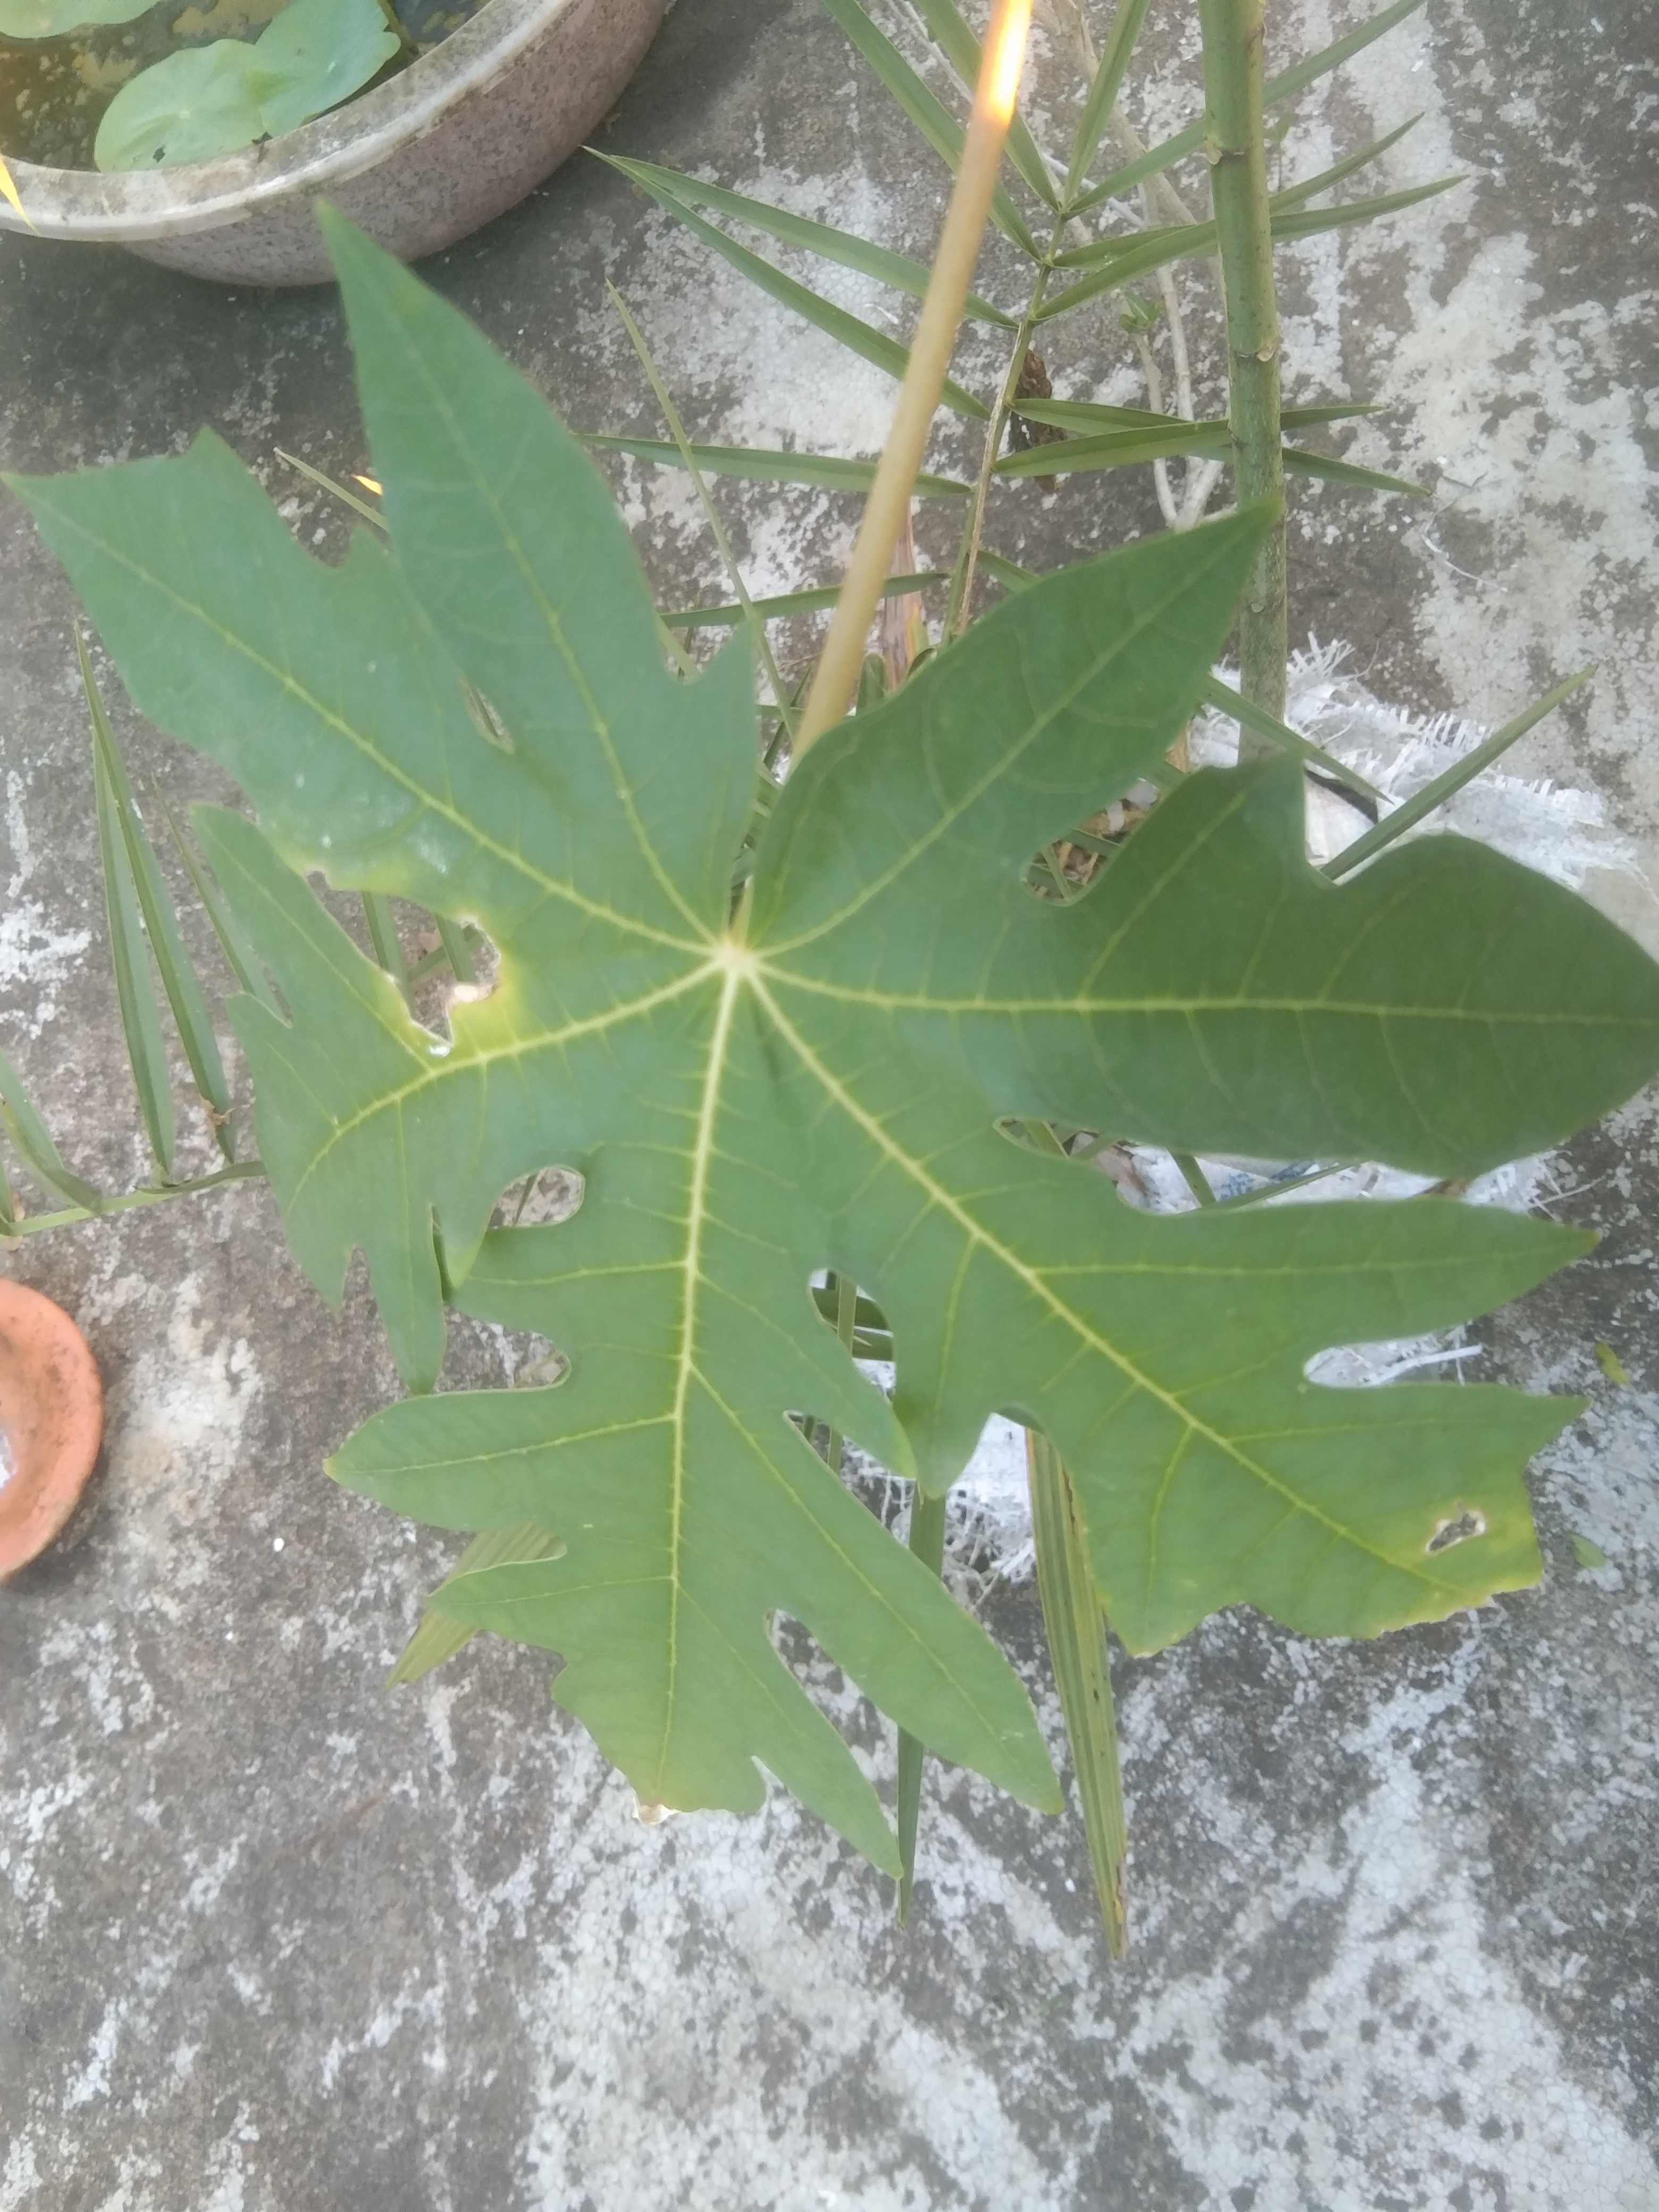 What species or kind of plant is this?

papaya
